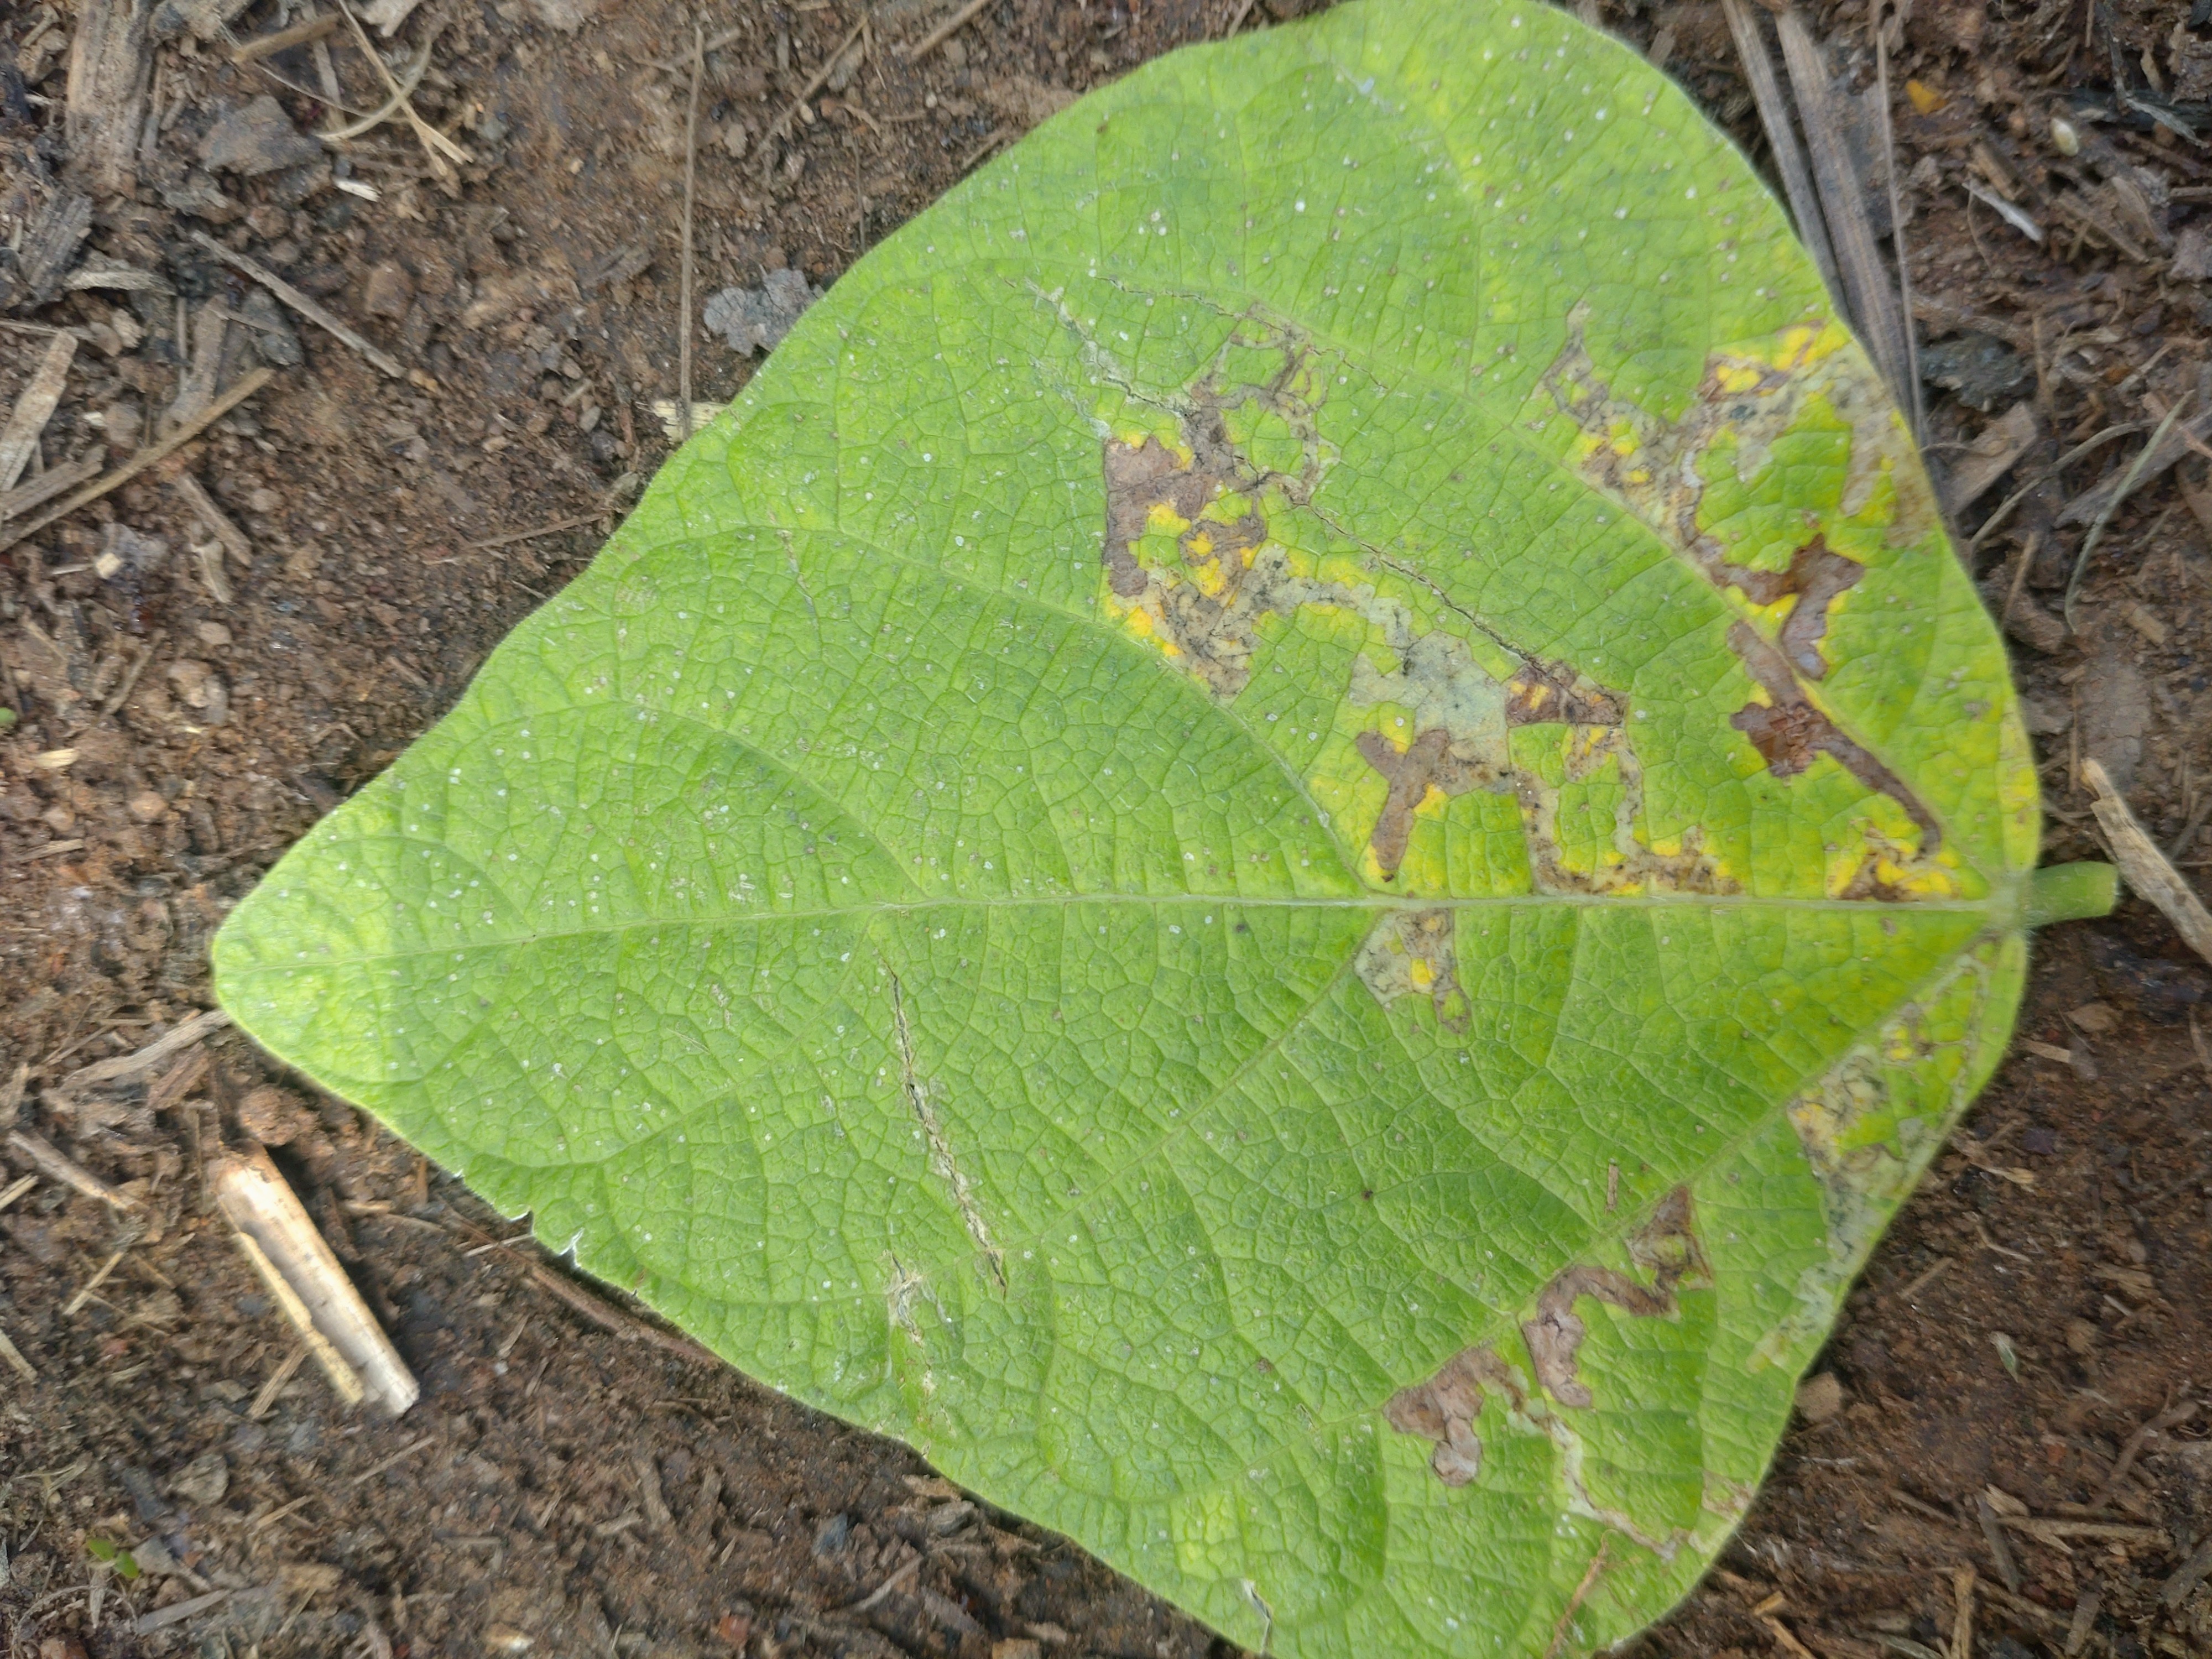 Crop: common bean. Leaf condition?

anthracnose
